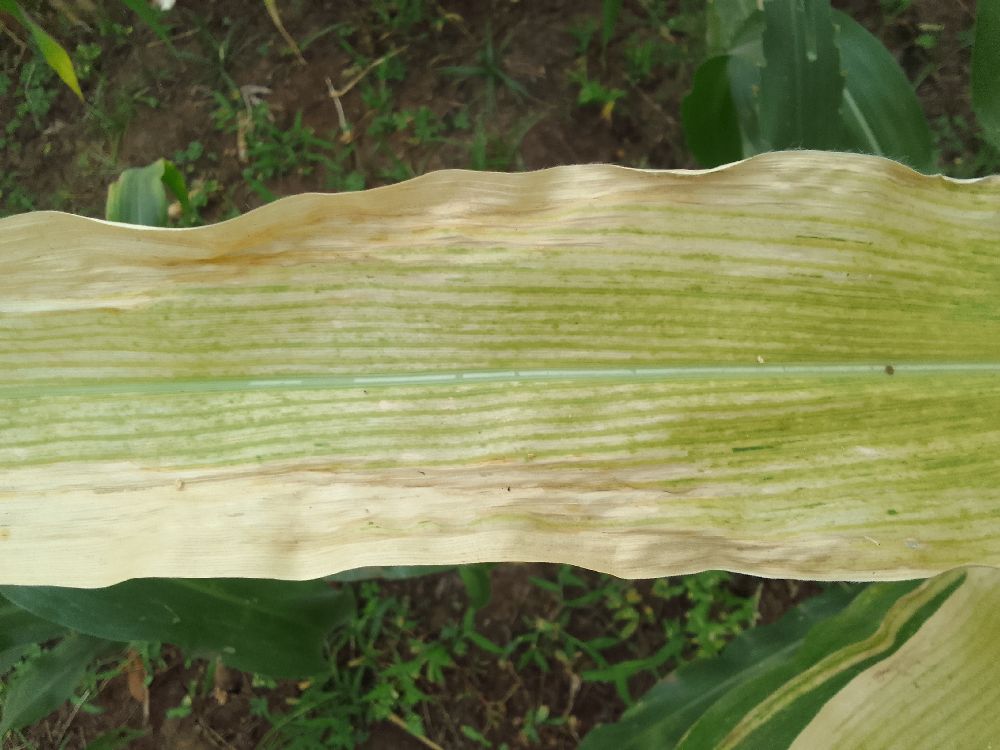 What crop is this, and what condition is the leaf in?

maize, maize lethal necrosis
